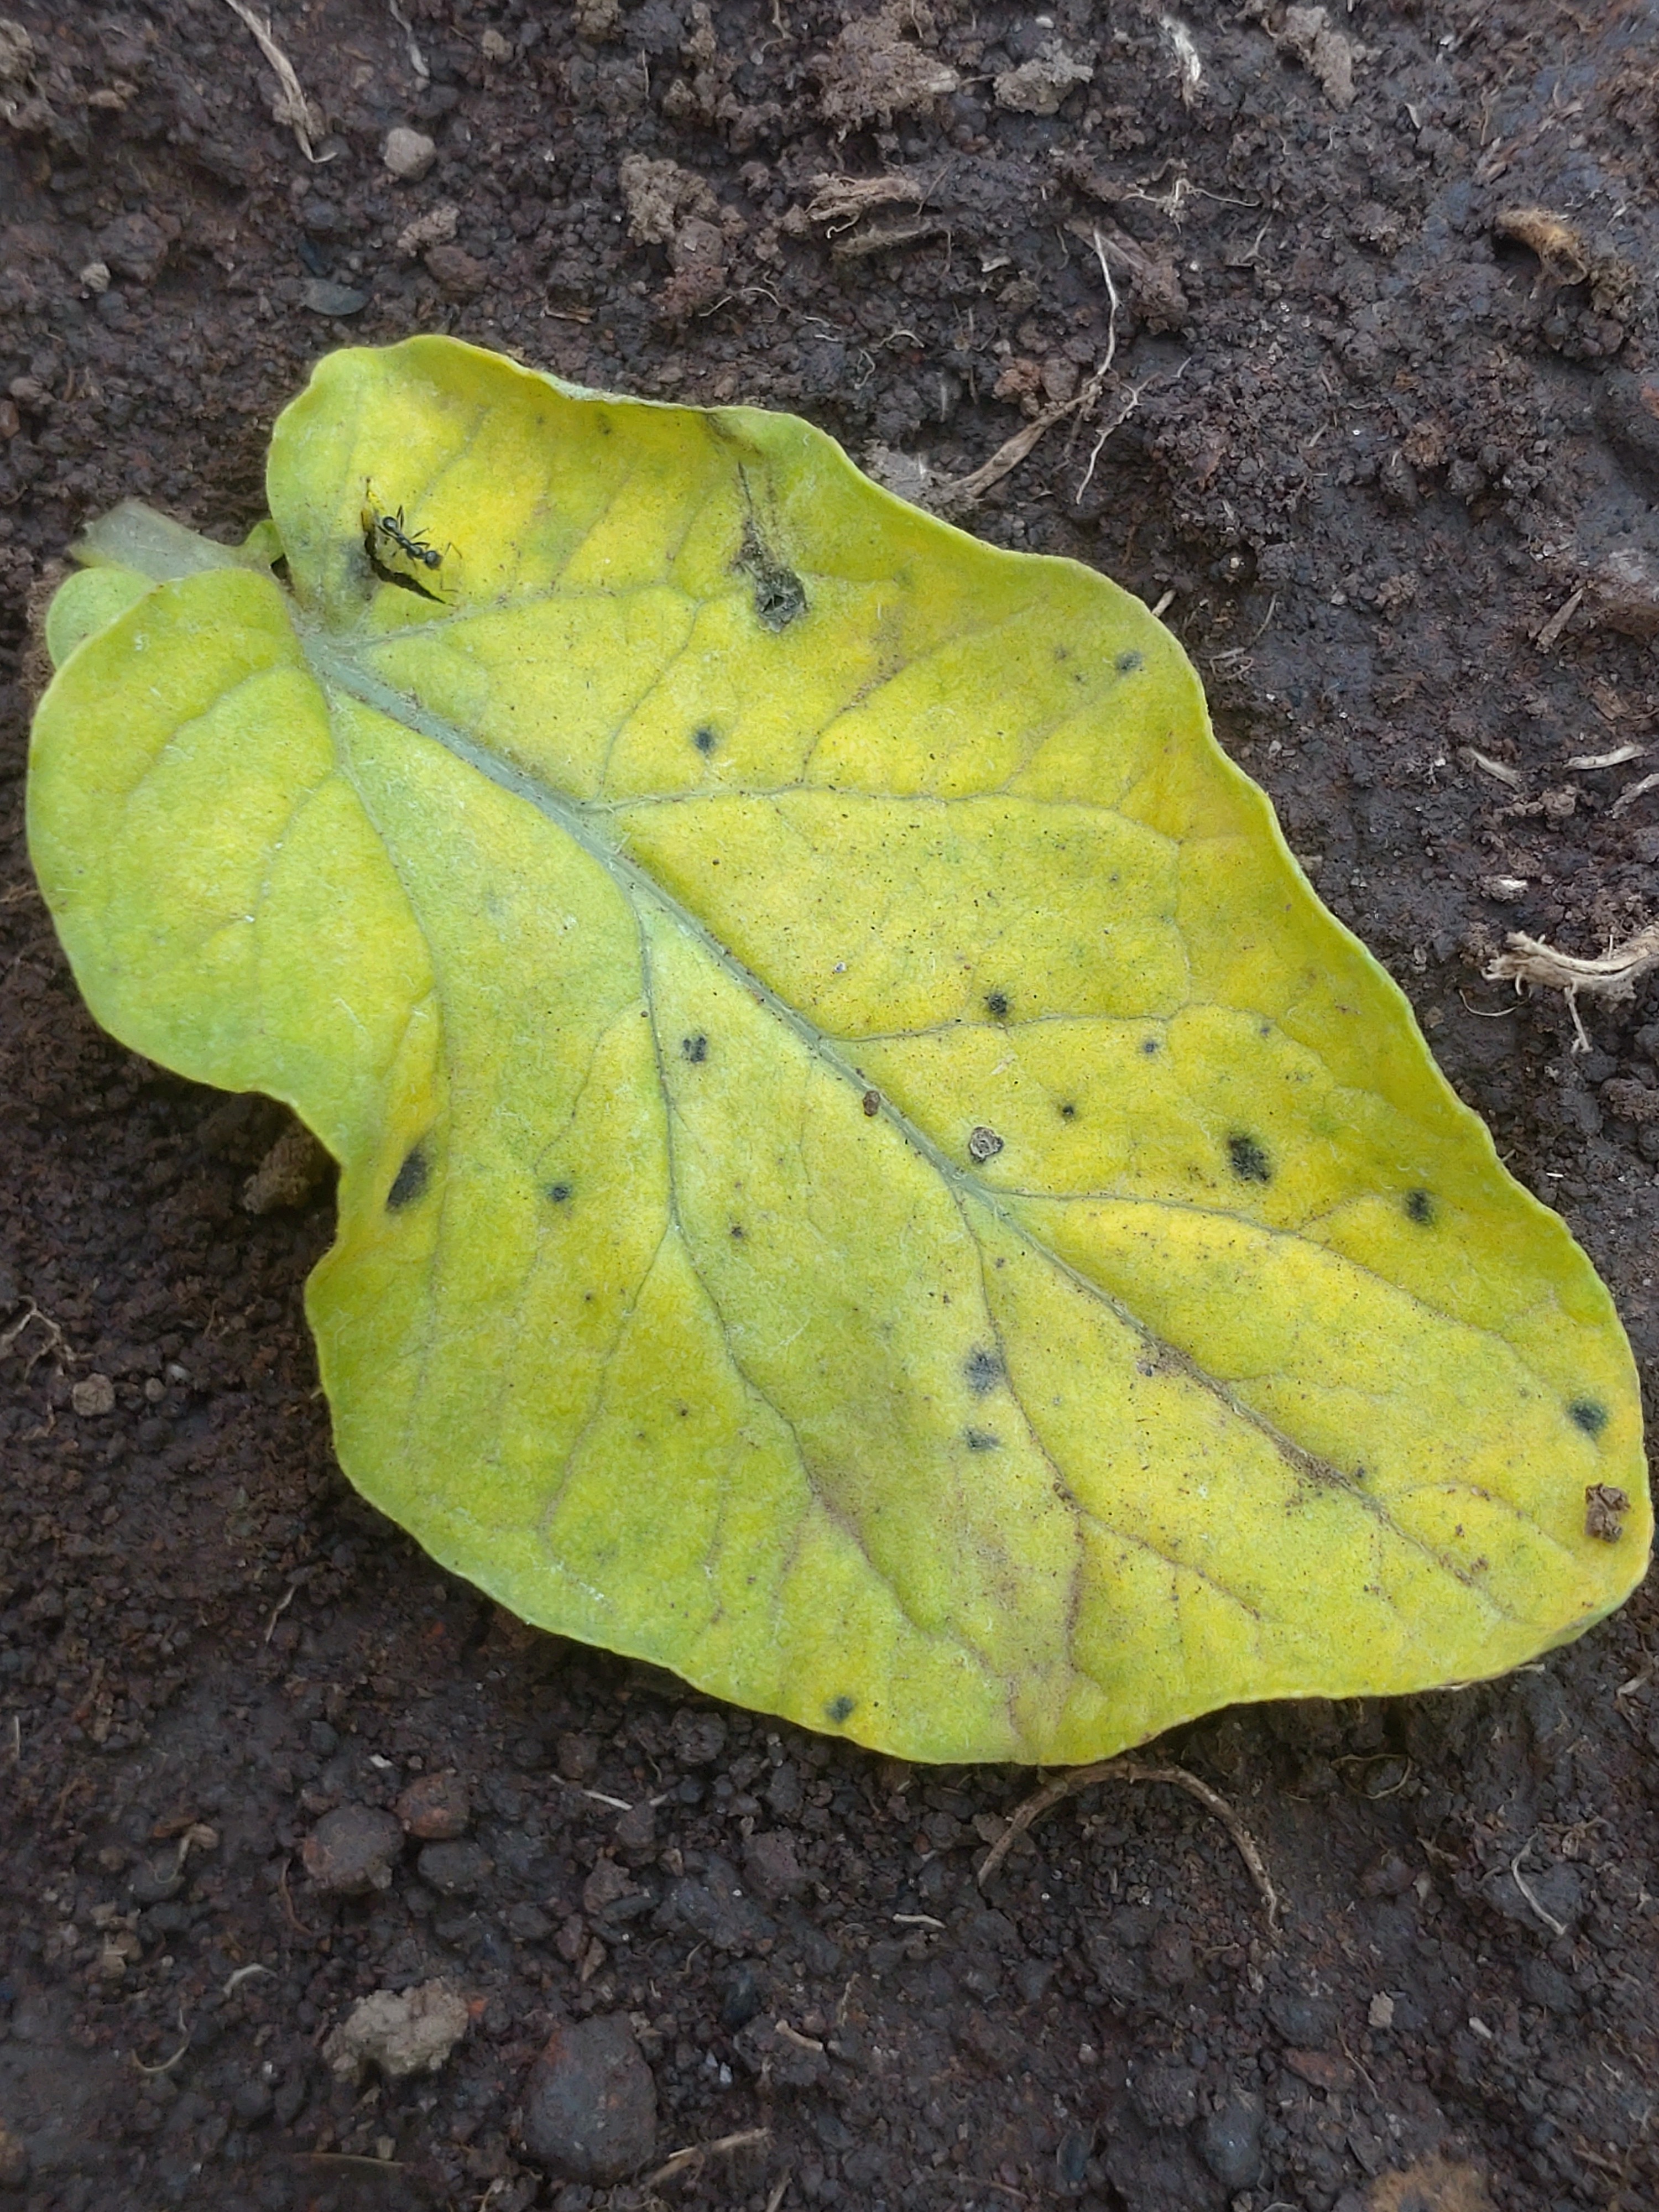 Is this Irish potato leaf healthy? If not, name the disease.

late blight
